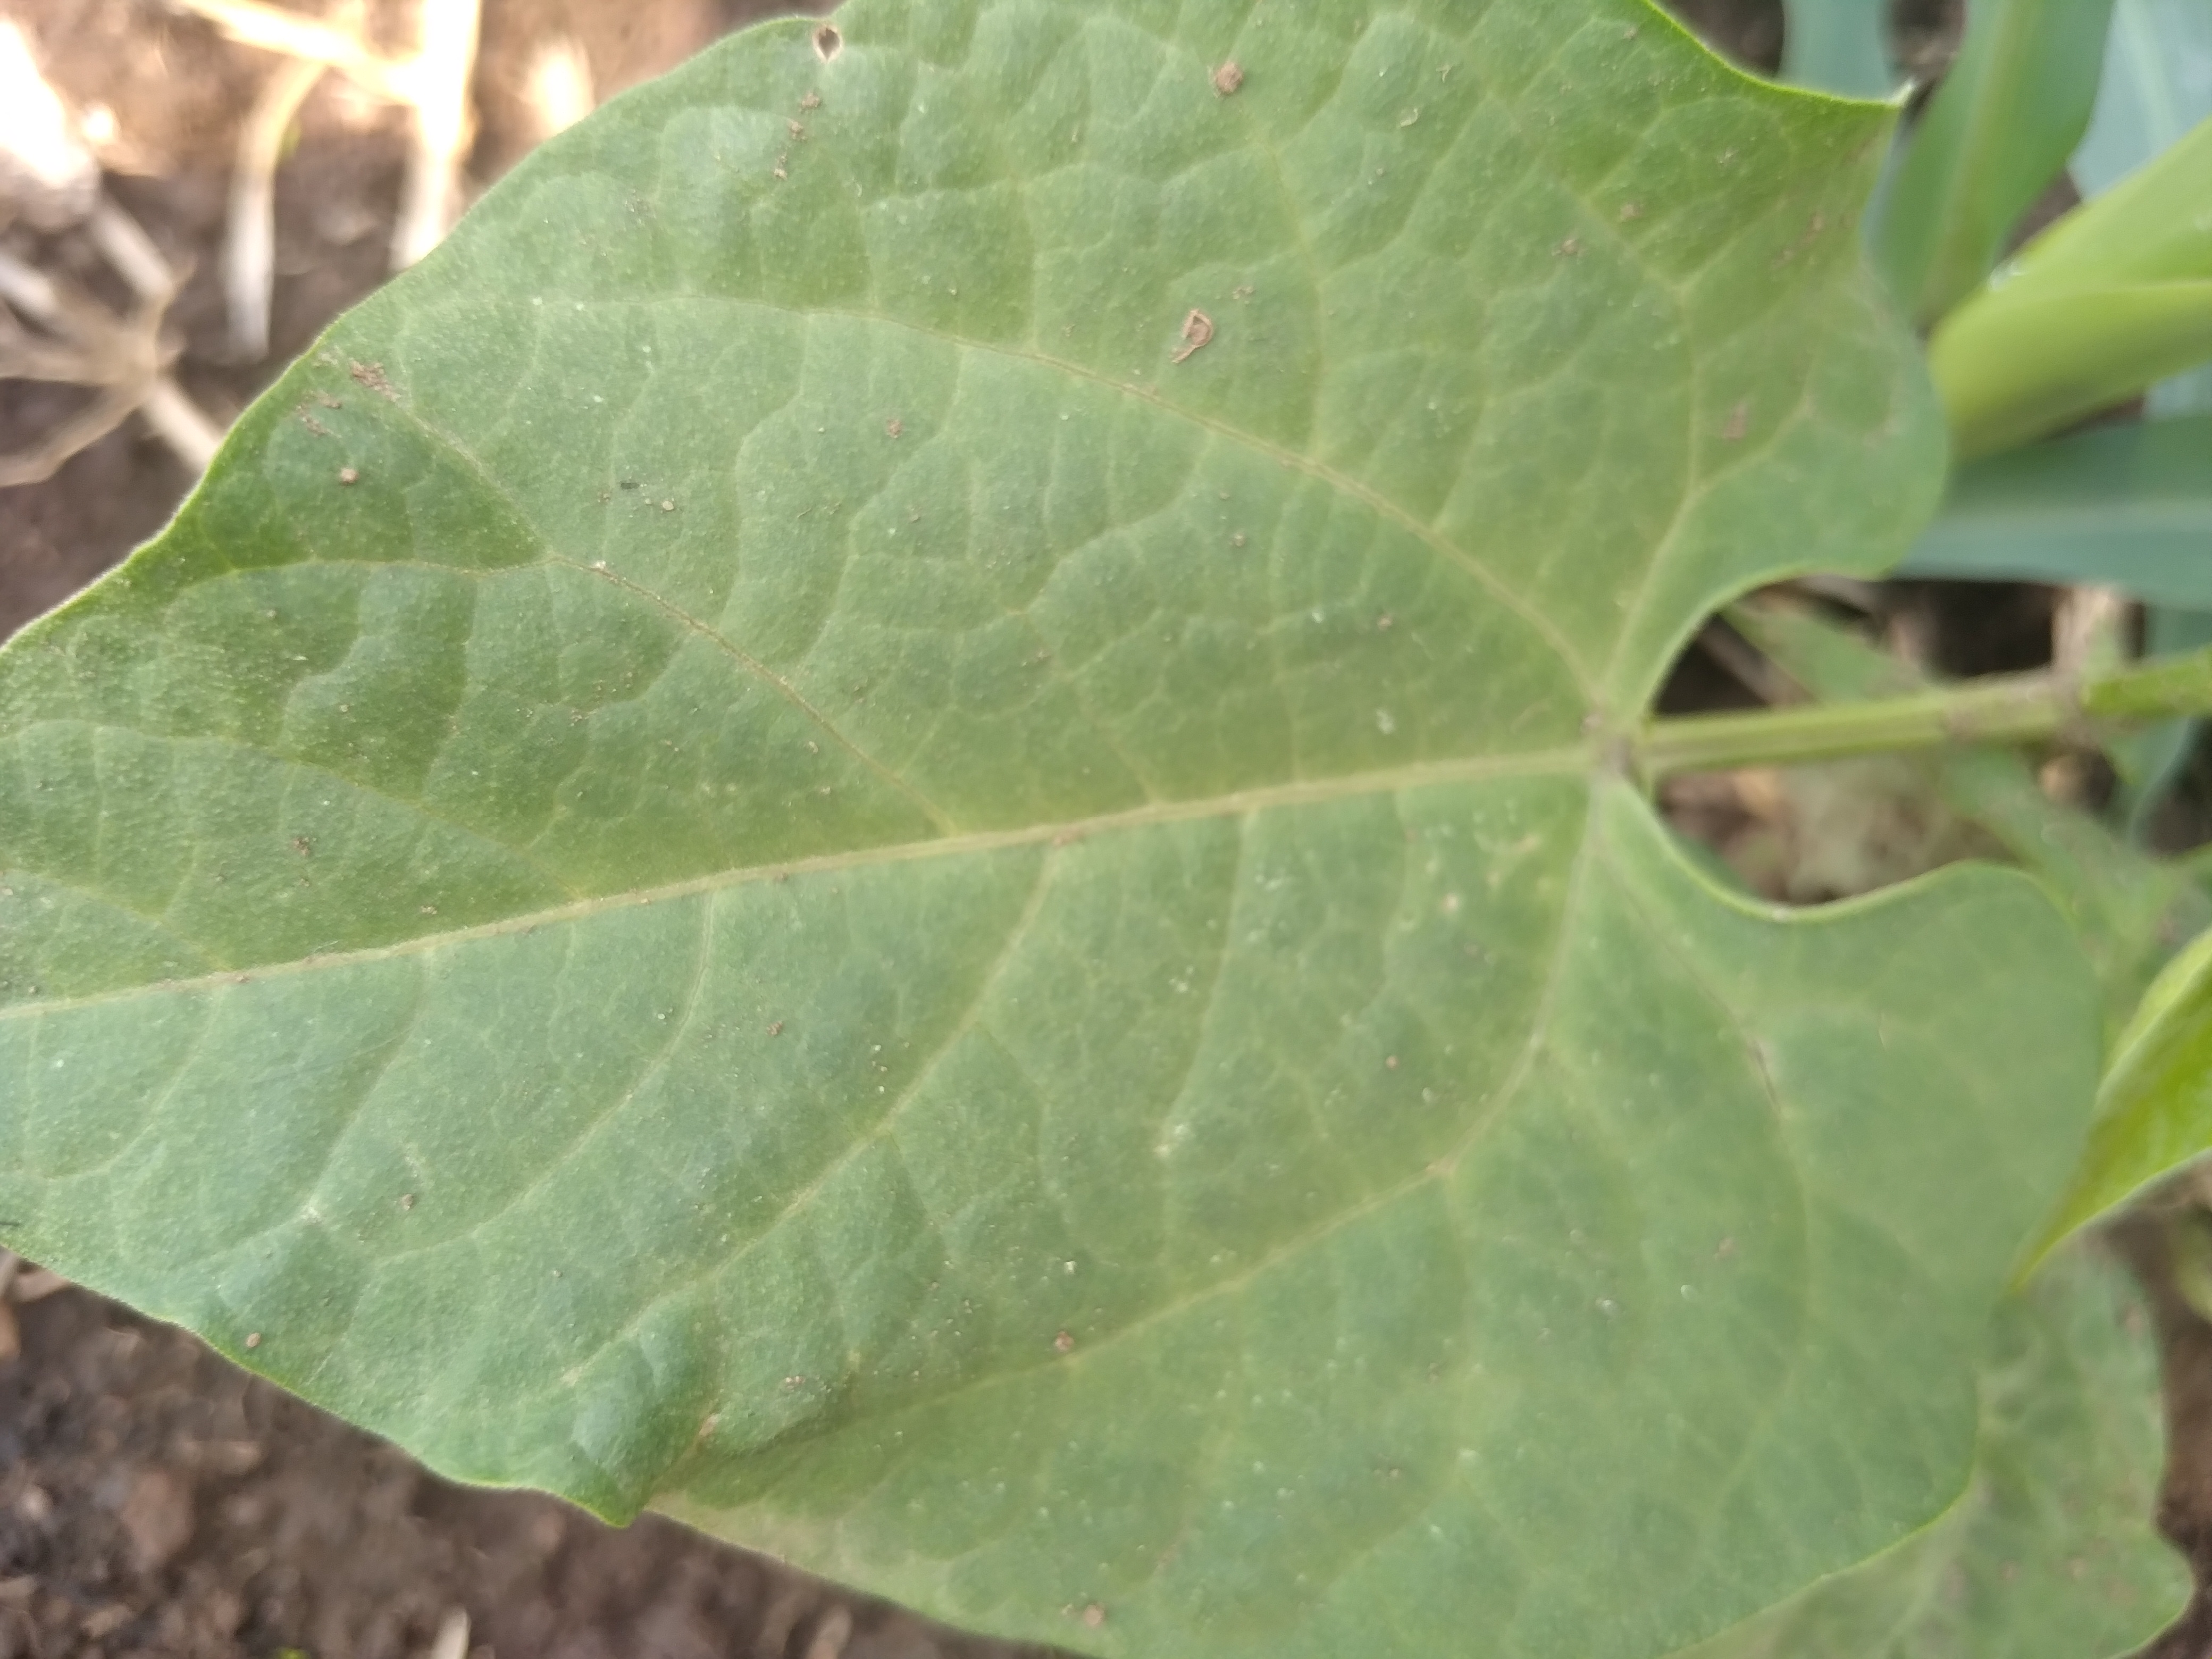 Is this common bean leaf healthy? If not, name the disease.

healthy
